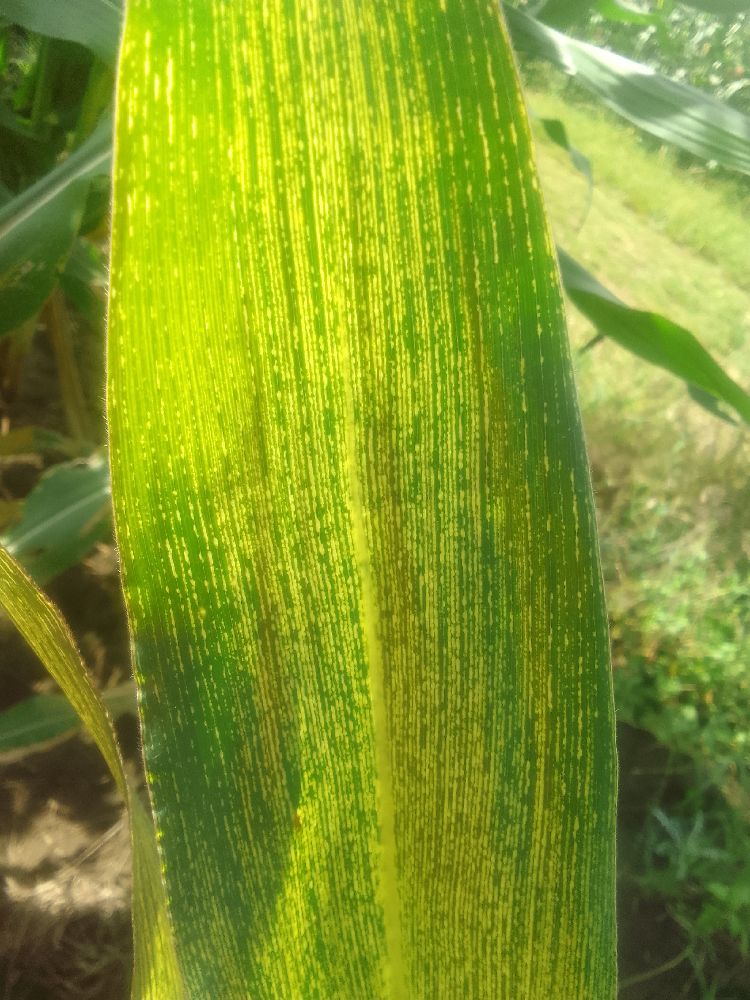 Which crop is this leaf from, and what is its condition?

maize, maize streak virus
